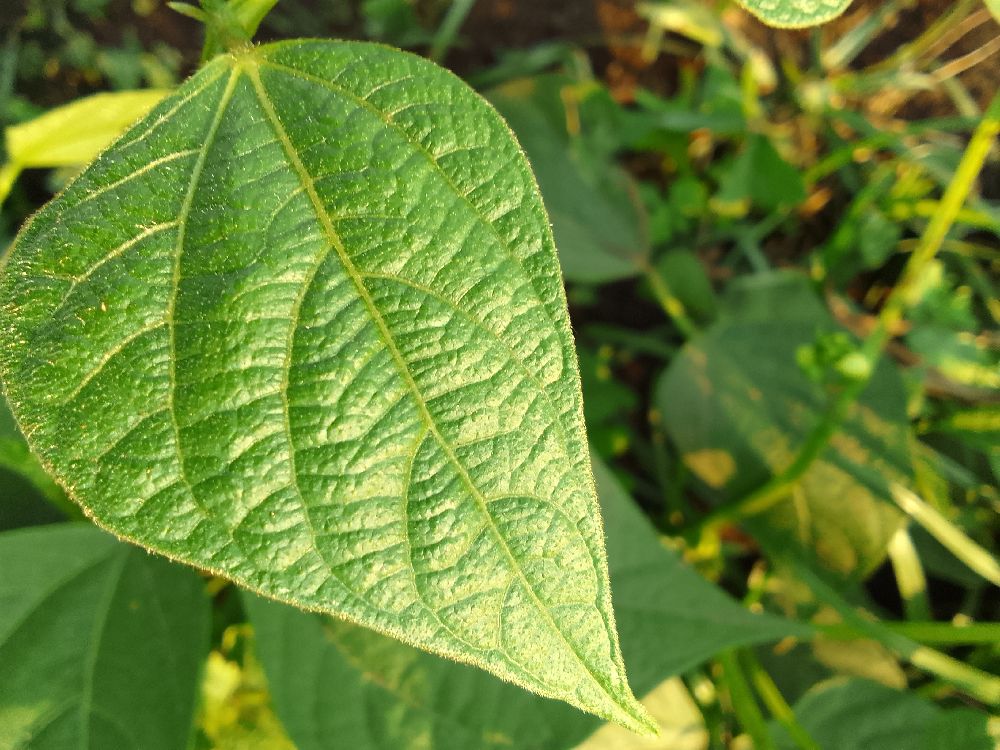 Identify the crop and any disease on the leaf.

common bean, healthy
